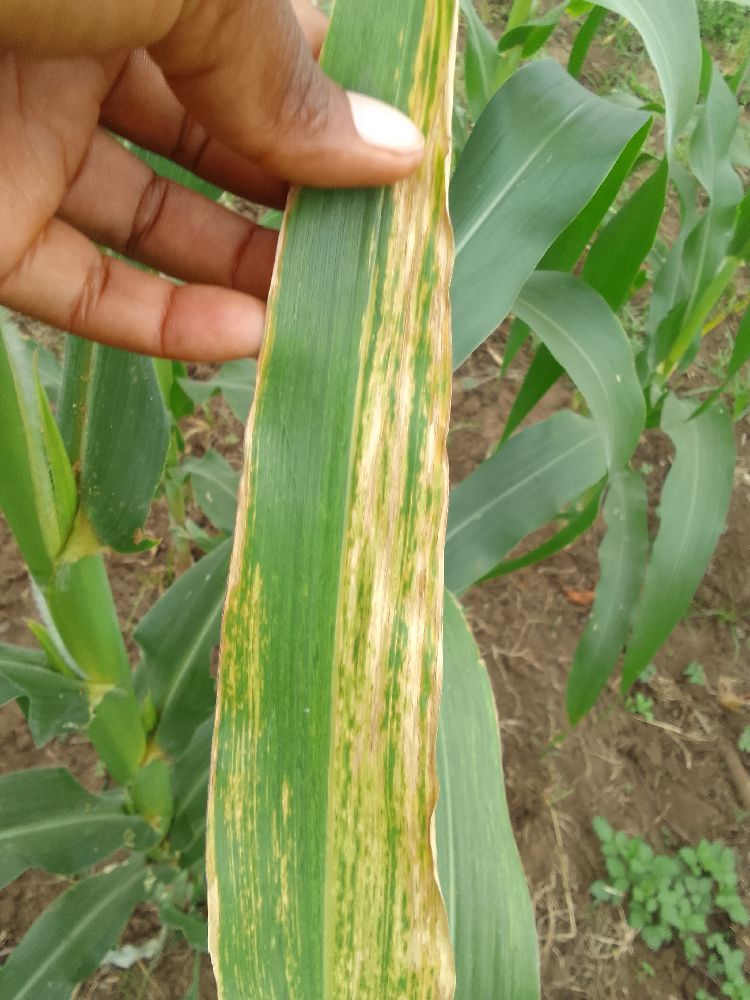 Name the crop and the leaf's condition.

maize, maize lethal necrosis
